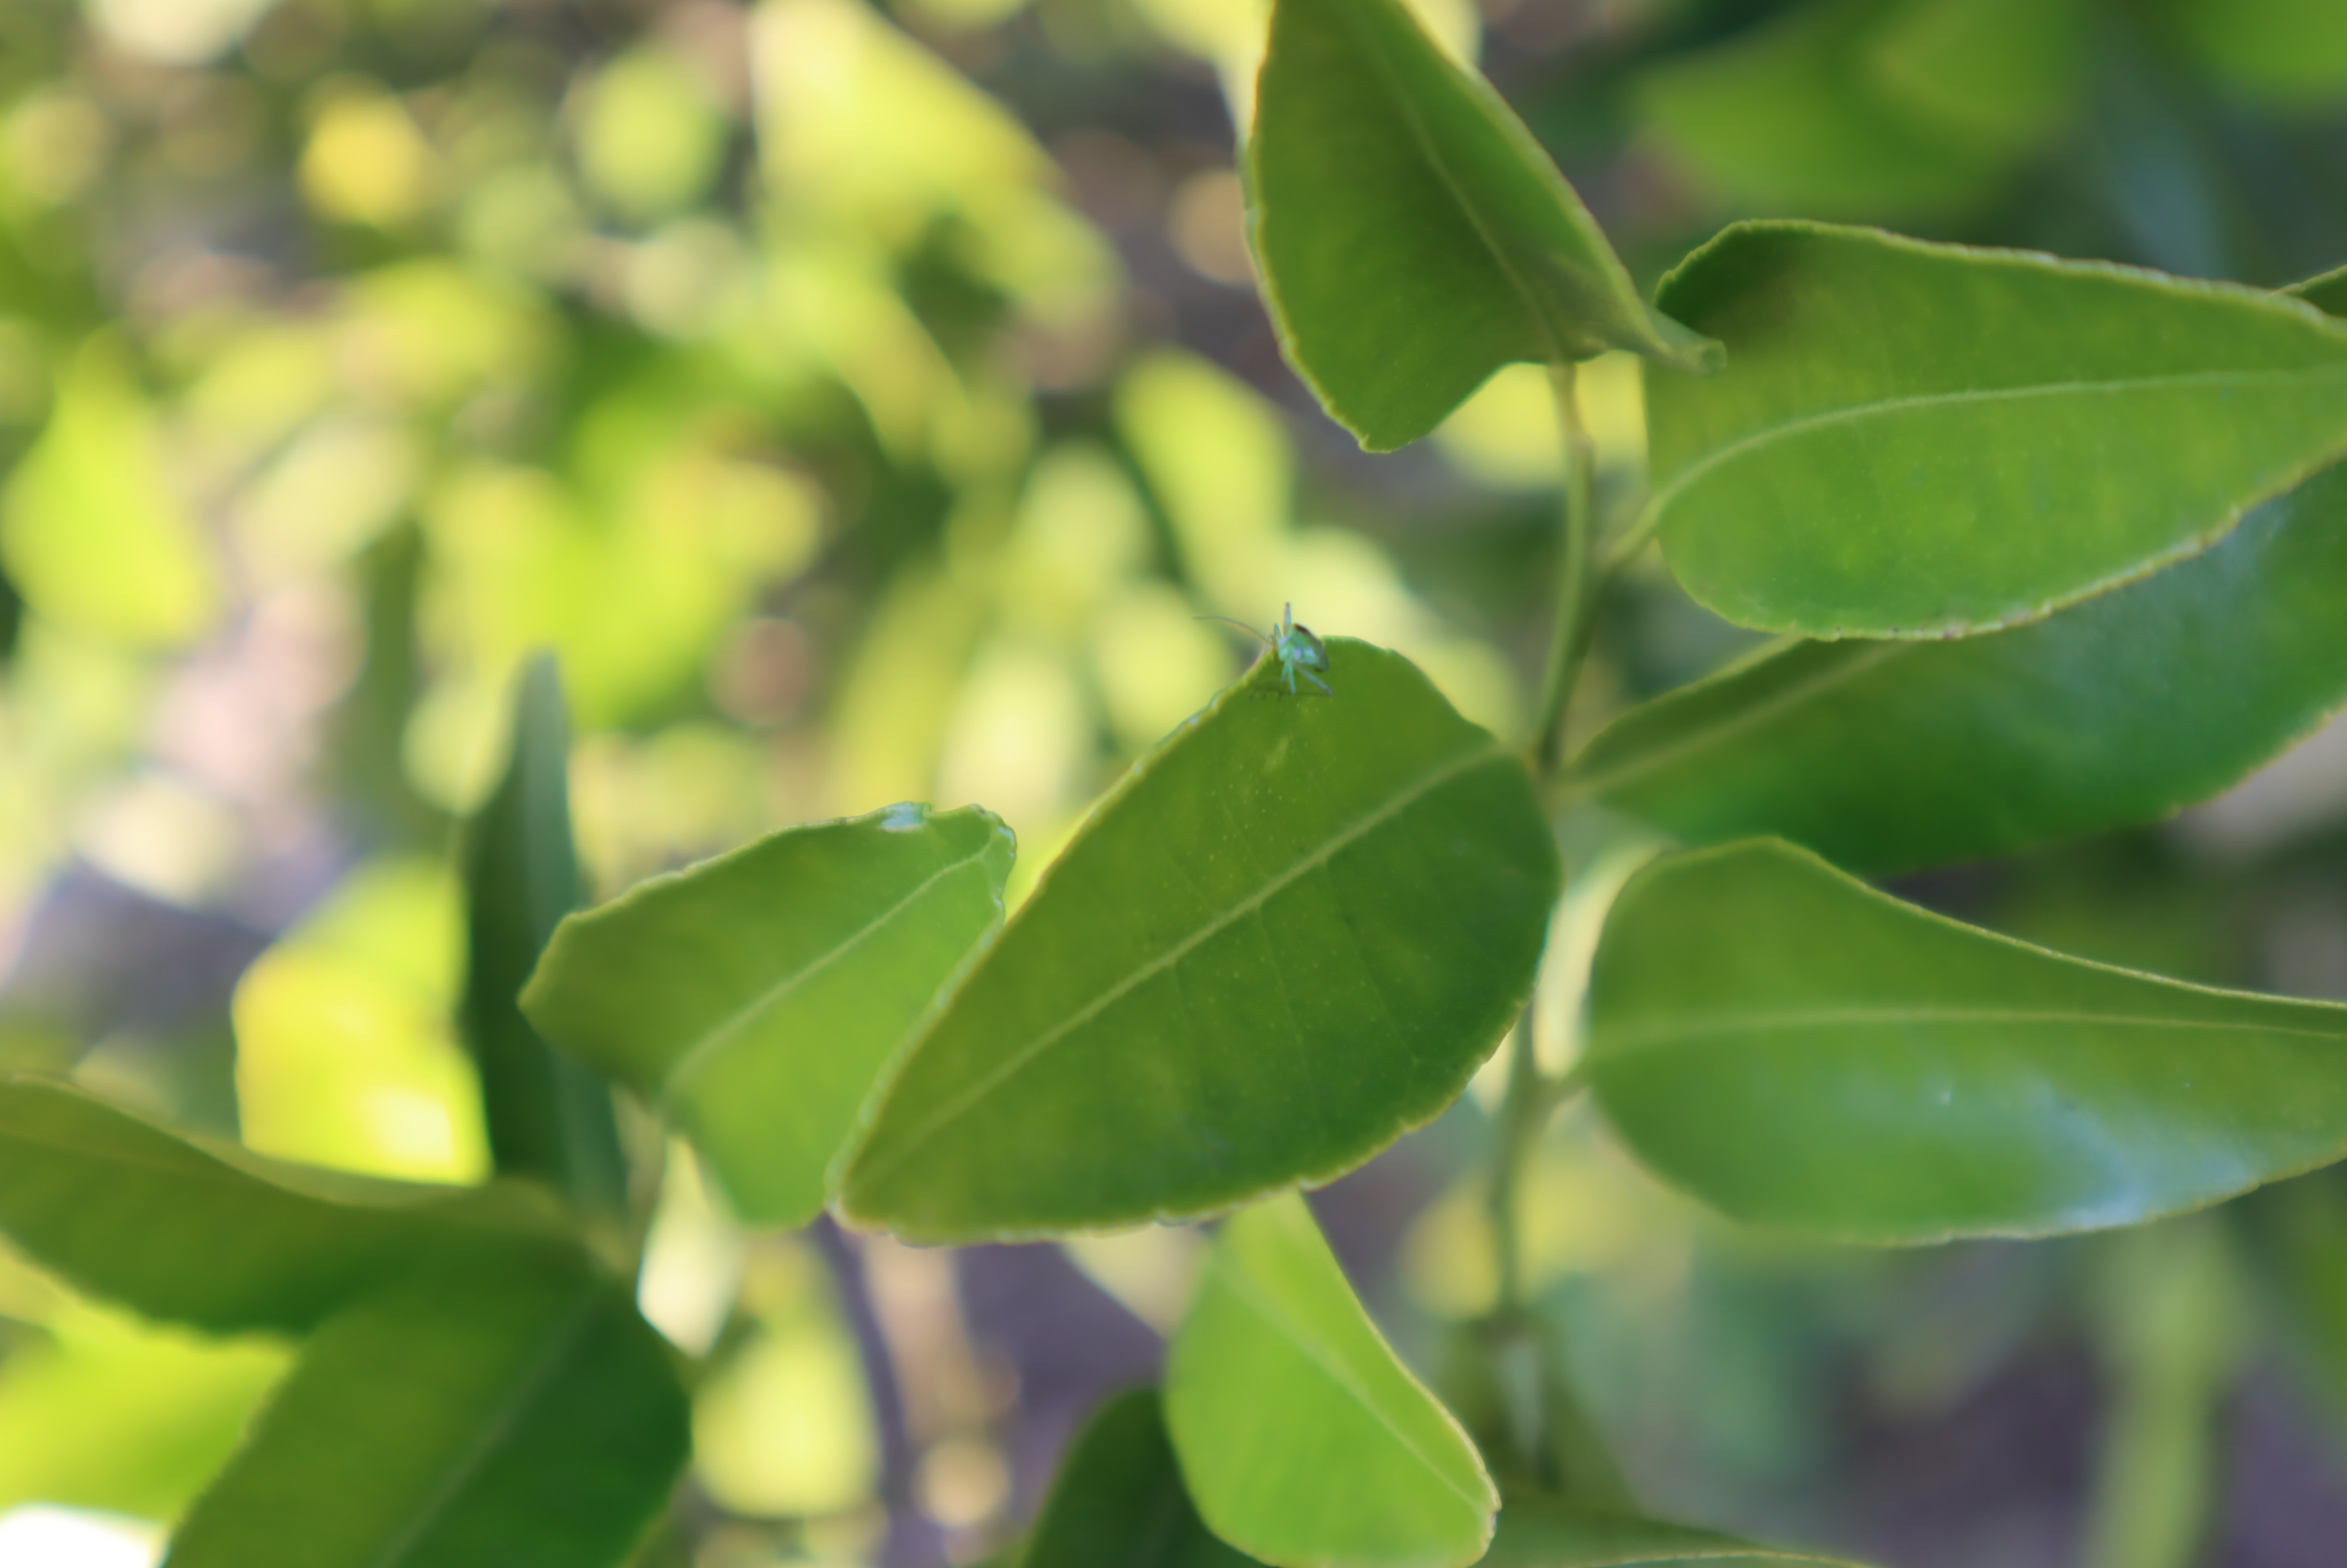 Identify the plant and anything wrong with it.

citrus, healthy
